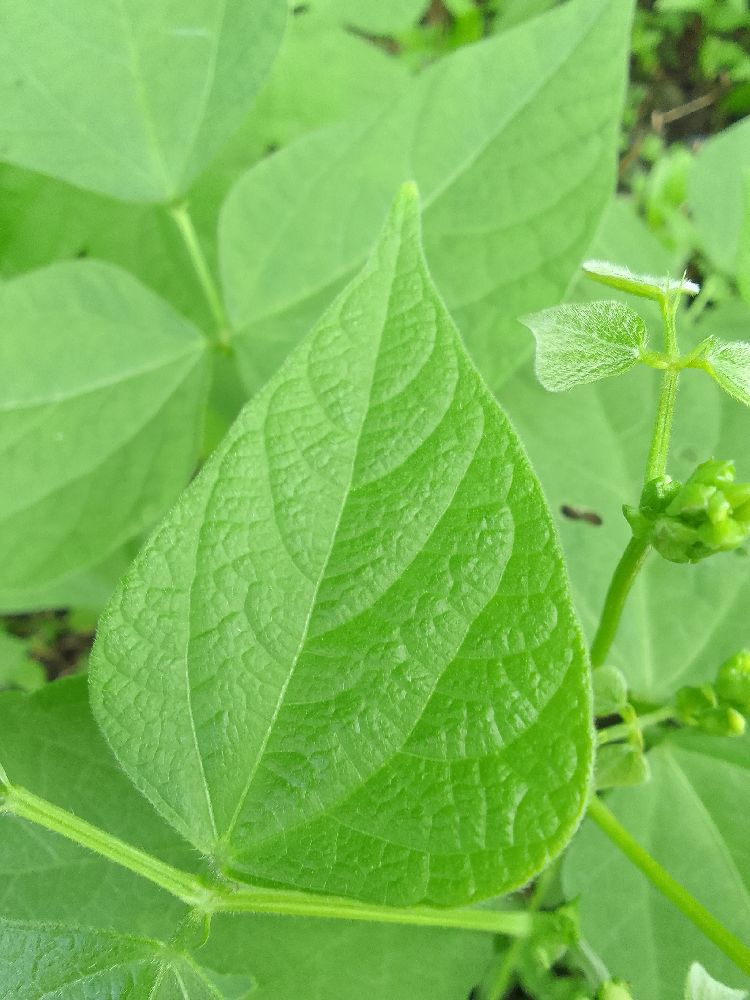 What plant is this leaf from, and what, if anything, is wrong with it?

common bean, healthy
